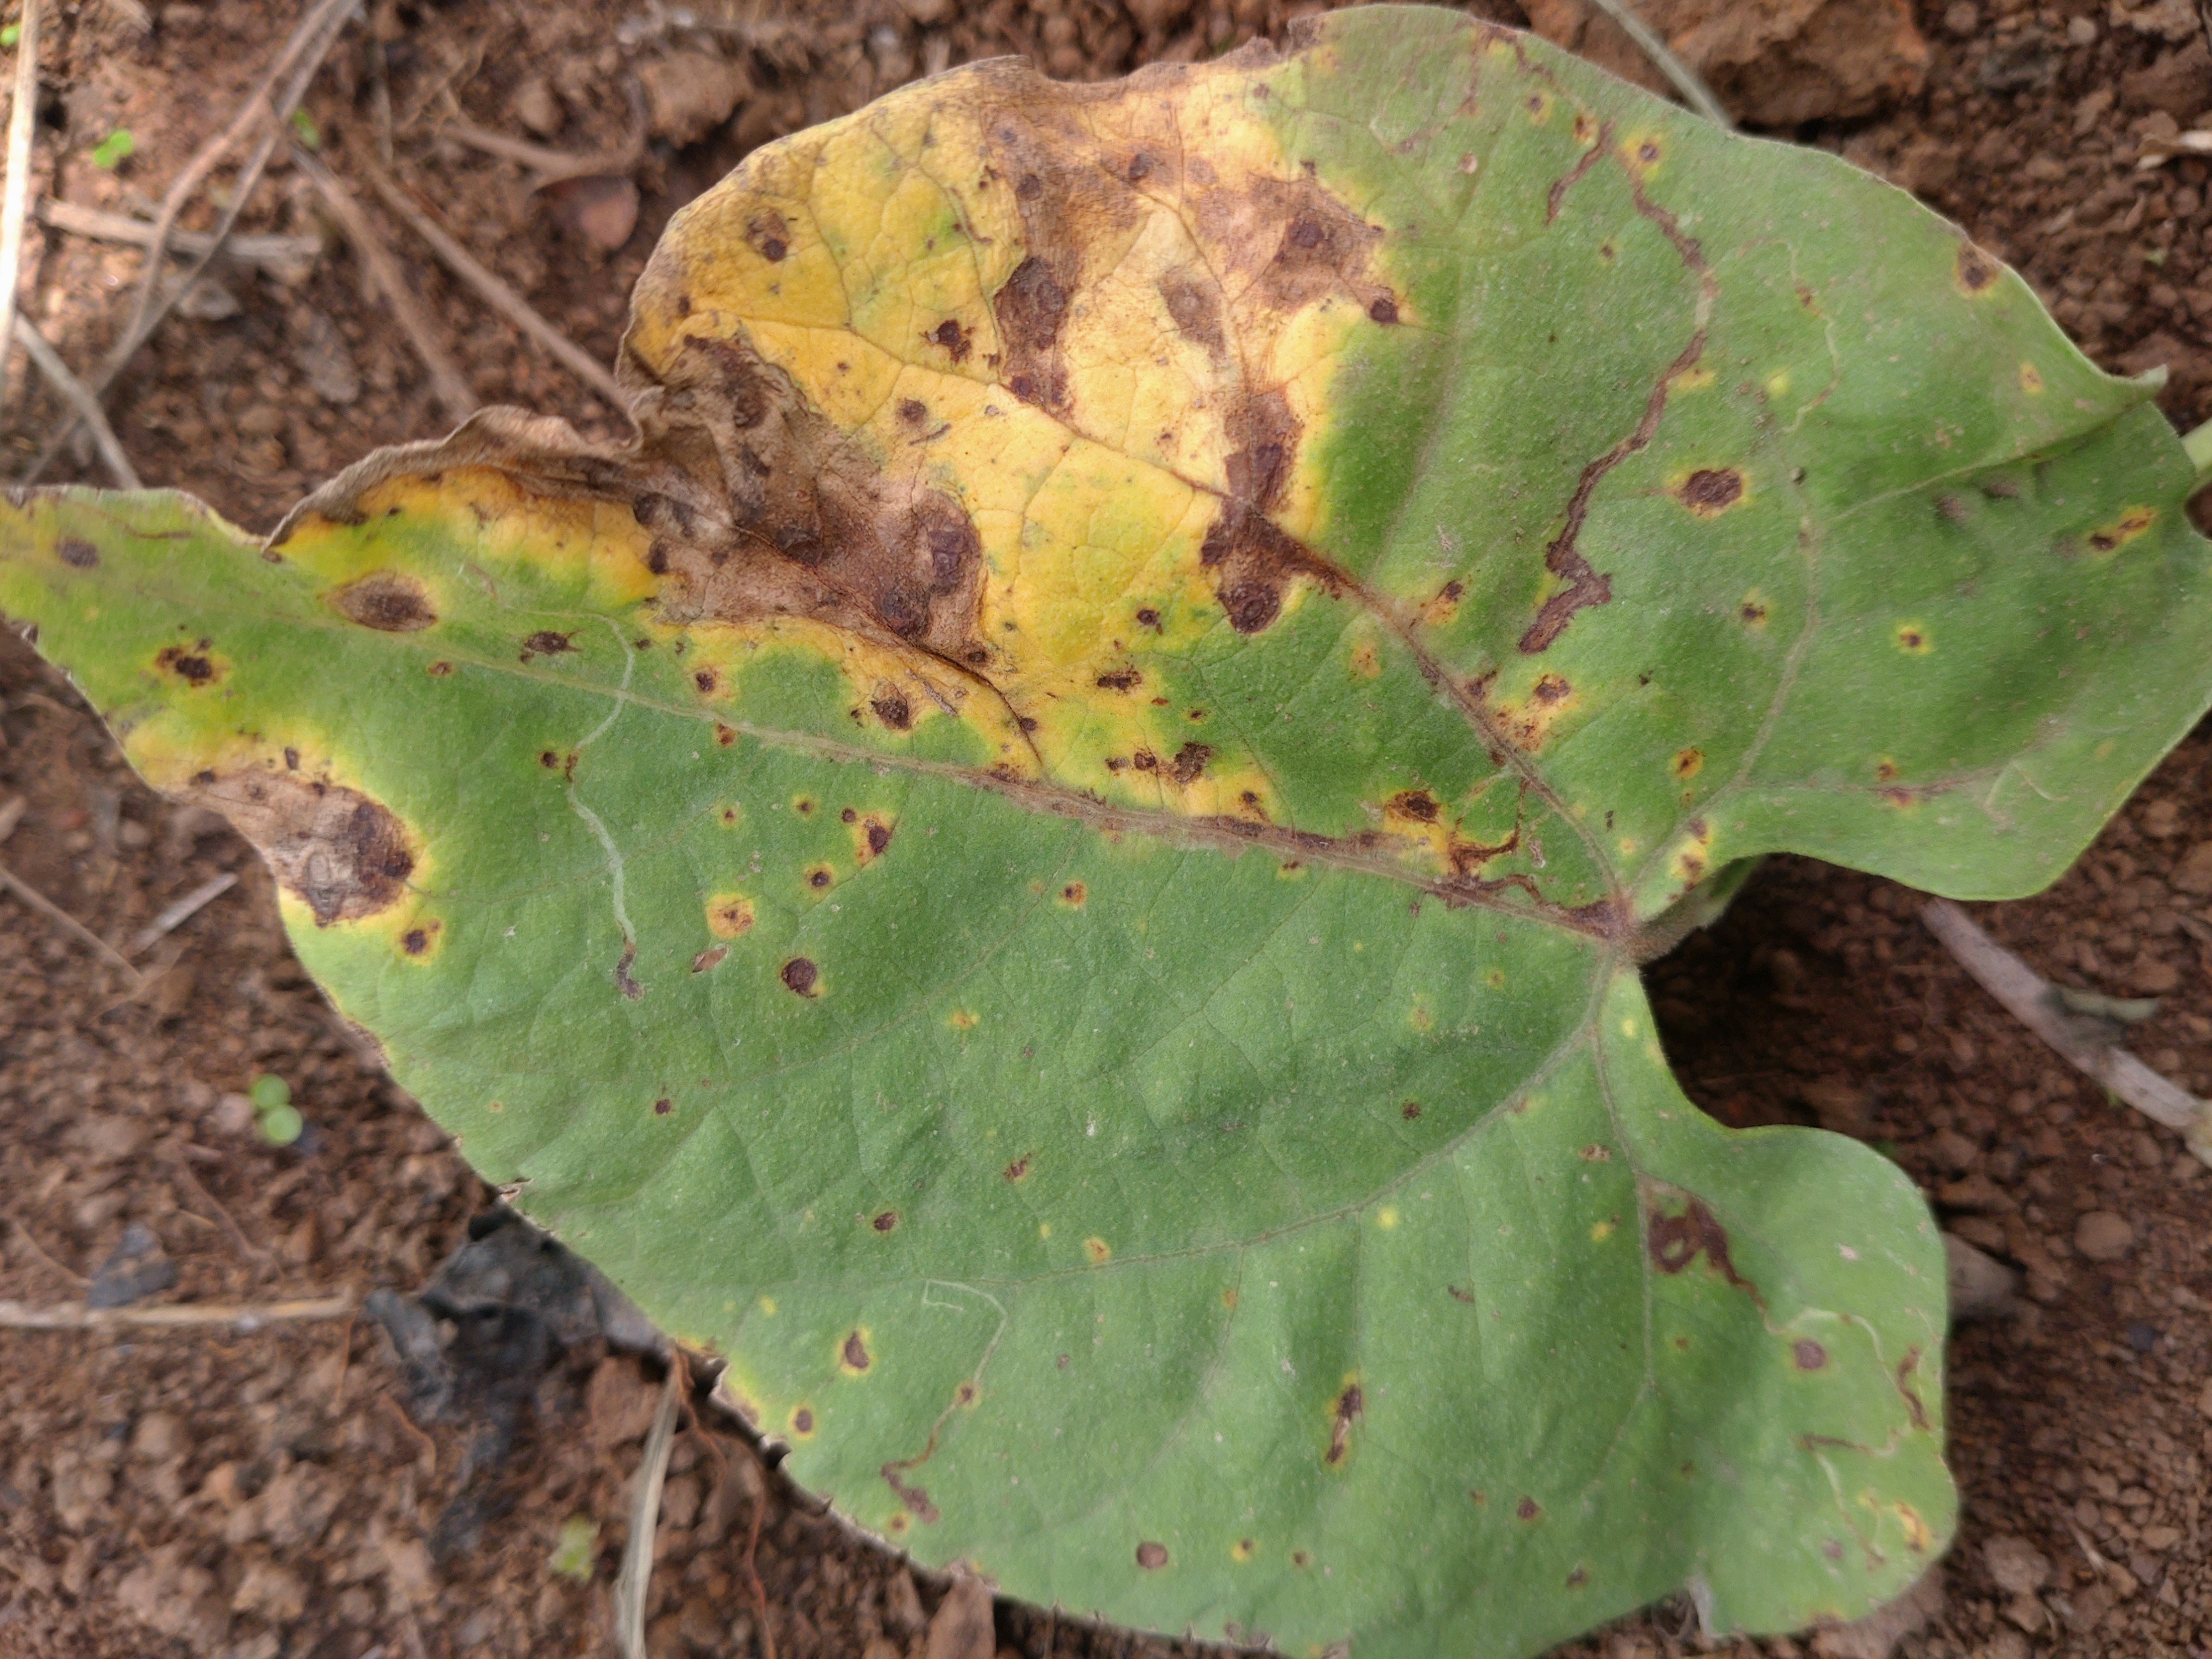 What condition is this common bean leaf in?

rust
